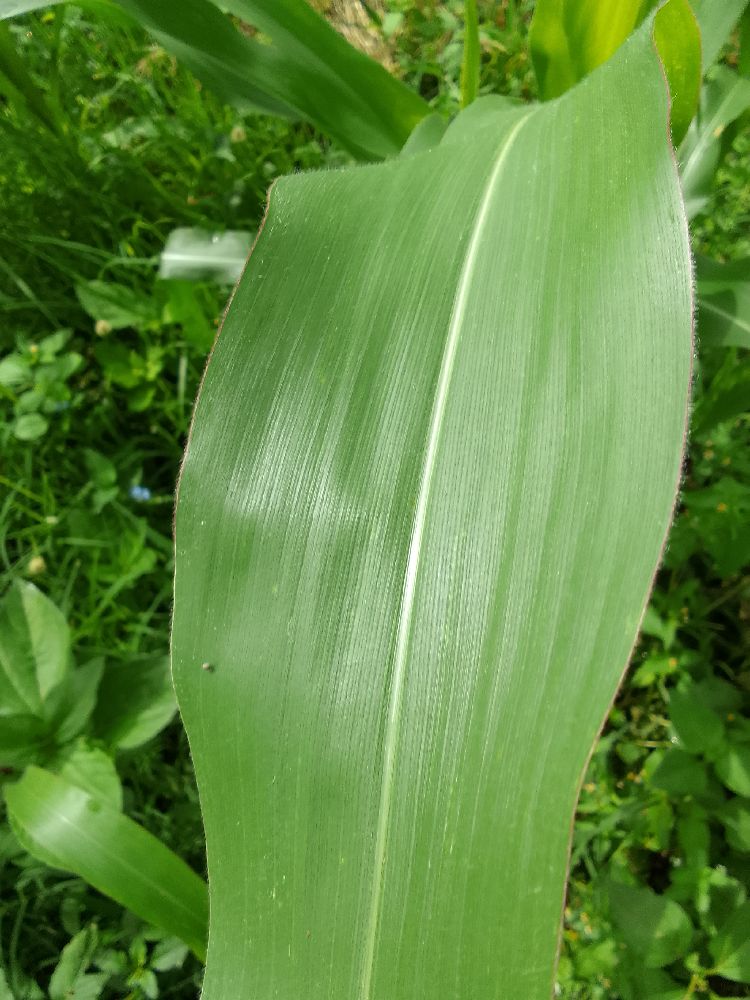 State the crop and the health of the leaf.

maize, healthy
